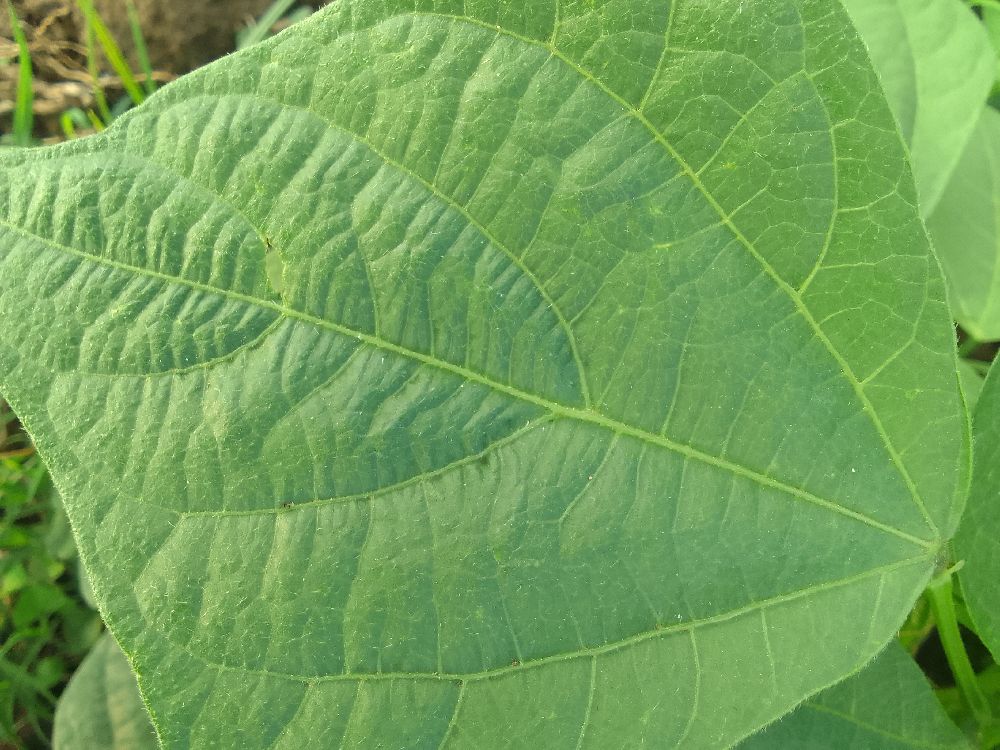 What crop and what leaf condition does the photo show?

common bean, healthy
